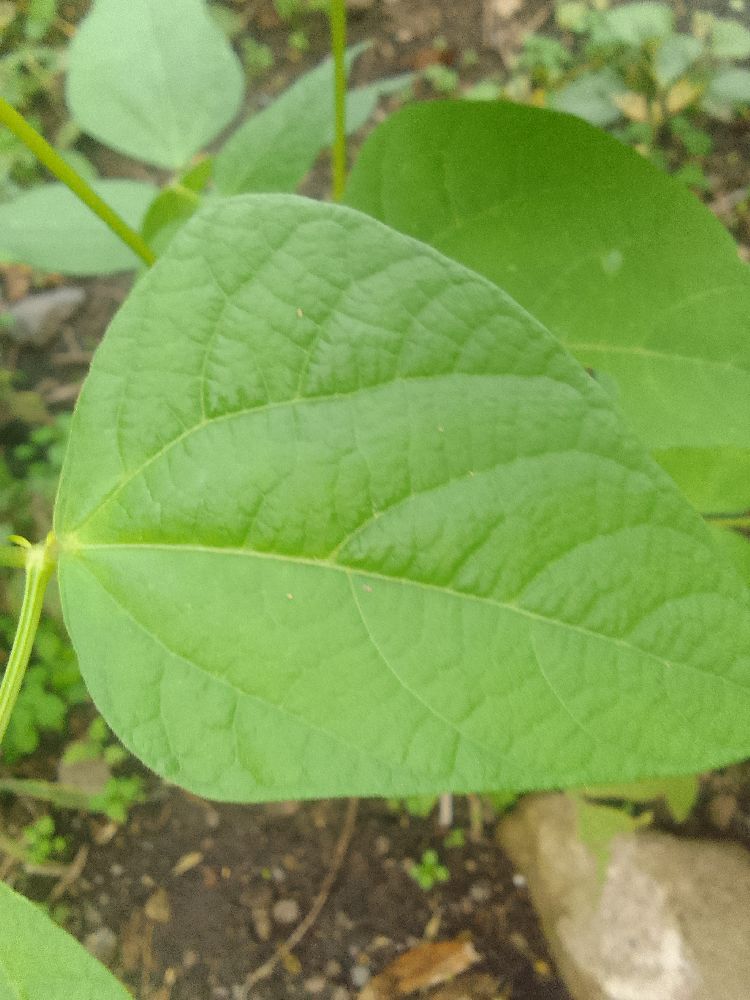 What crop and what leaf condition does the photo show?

common bean, healthy
